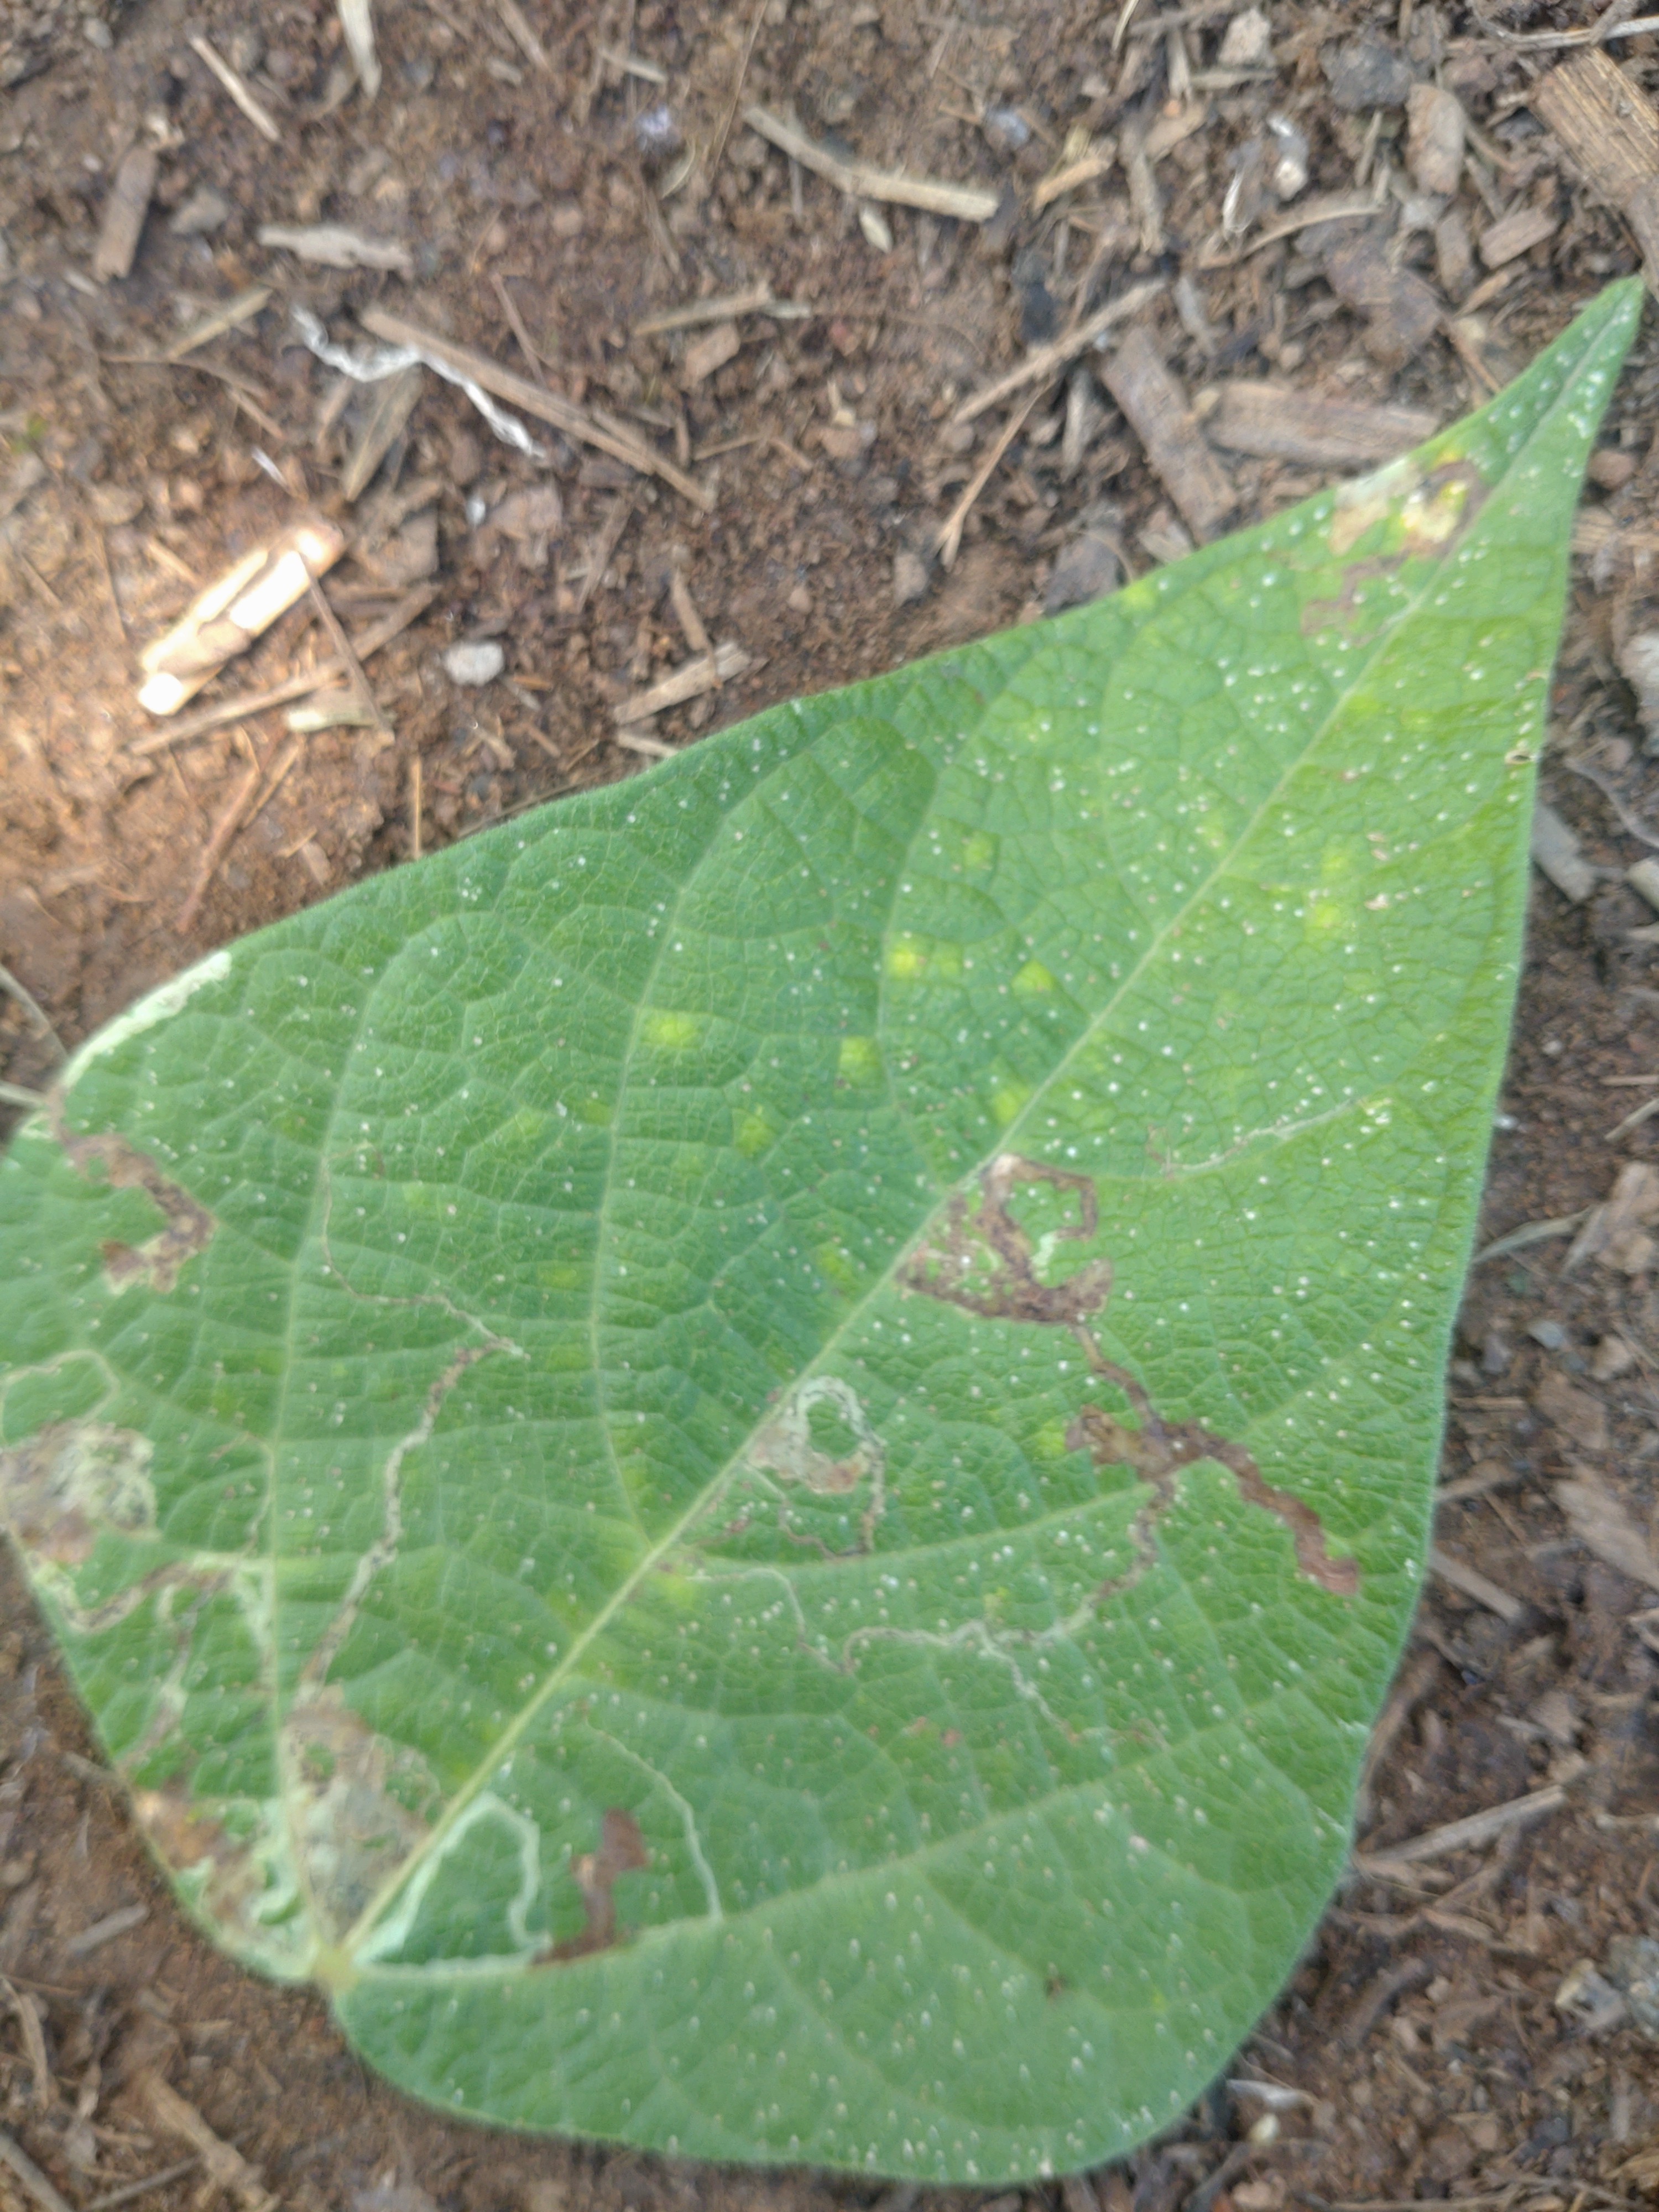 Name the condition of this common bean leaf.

anthracnose
